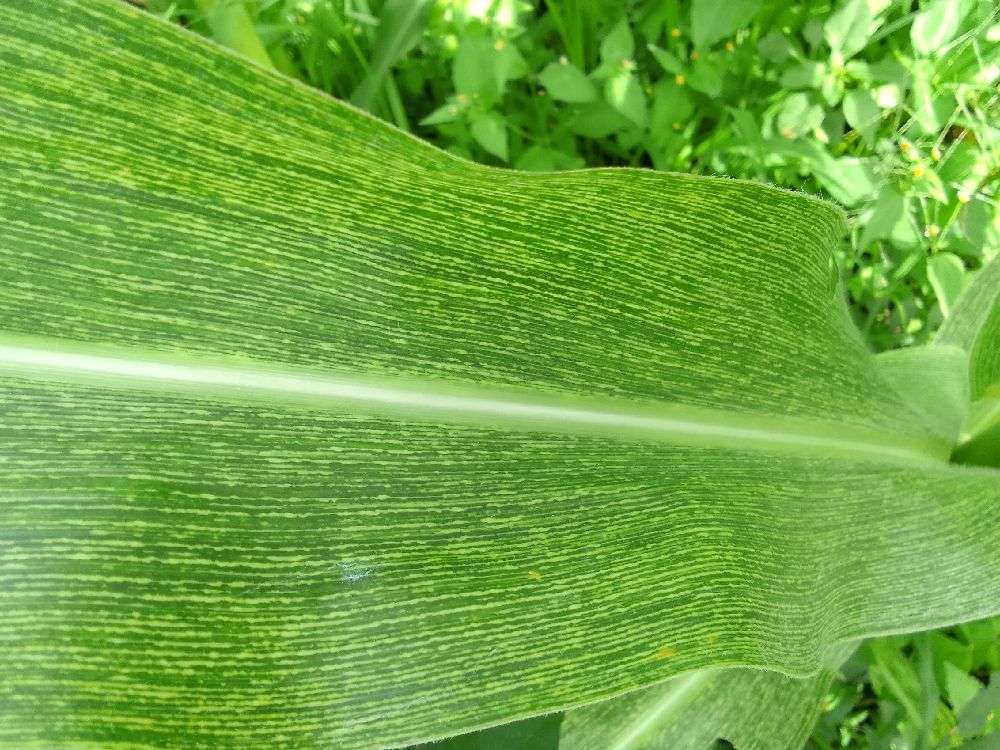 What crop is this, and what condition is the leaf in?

maize, maize streak virus
